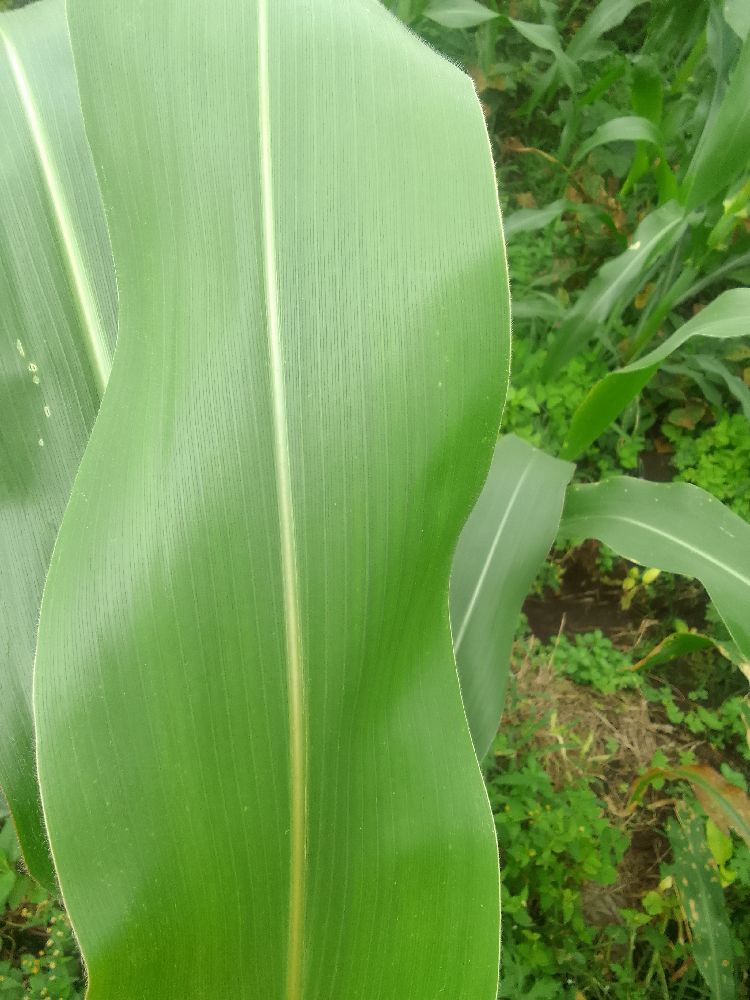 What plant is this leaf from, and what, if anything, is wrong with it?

maize, healthy
